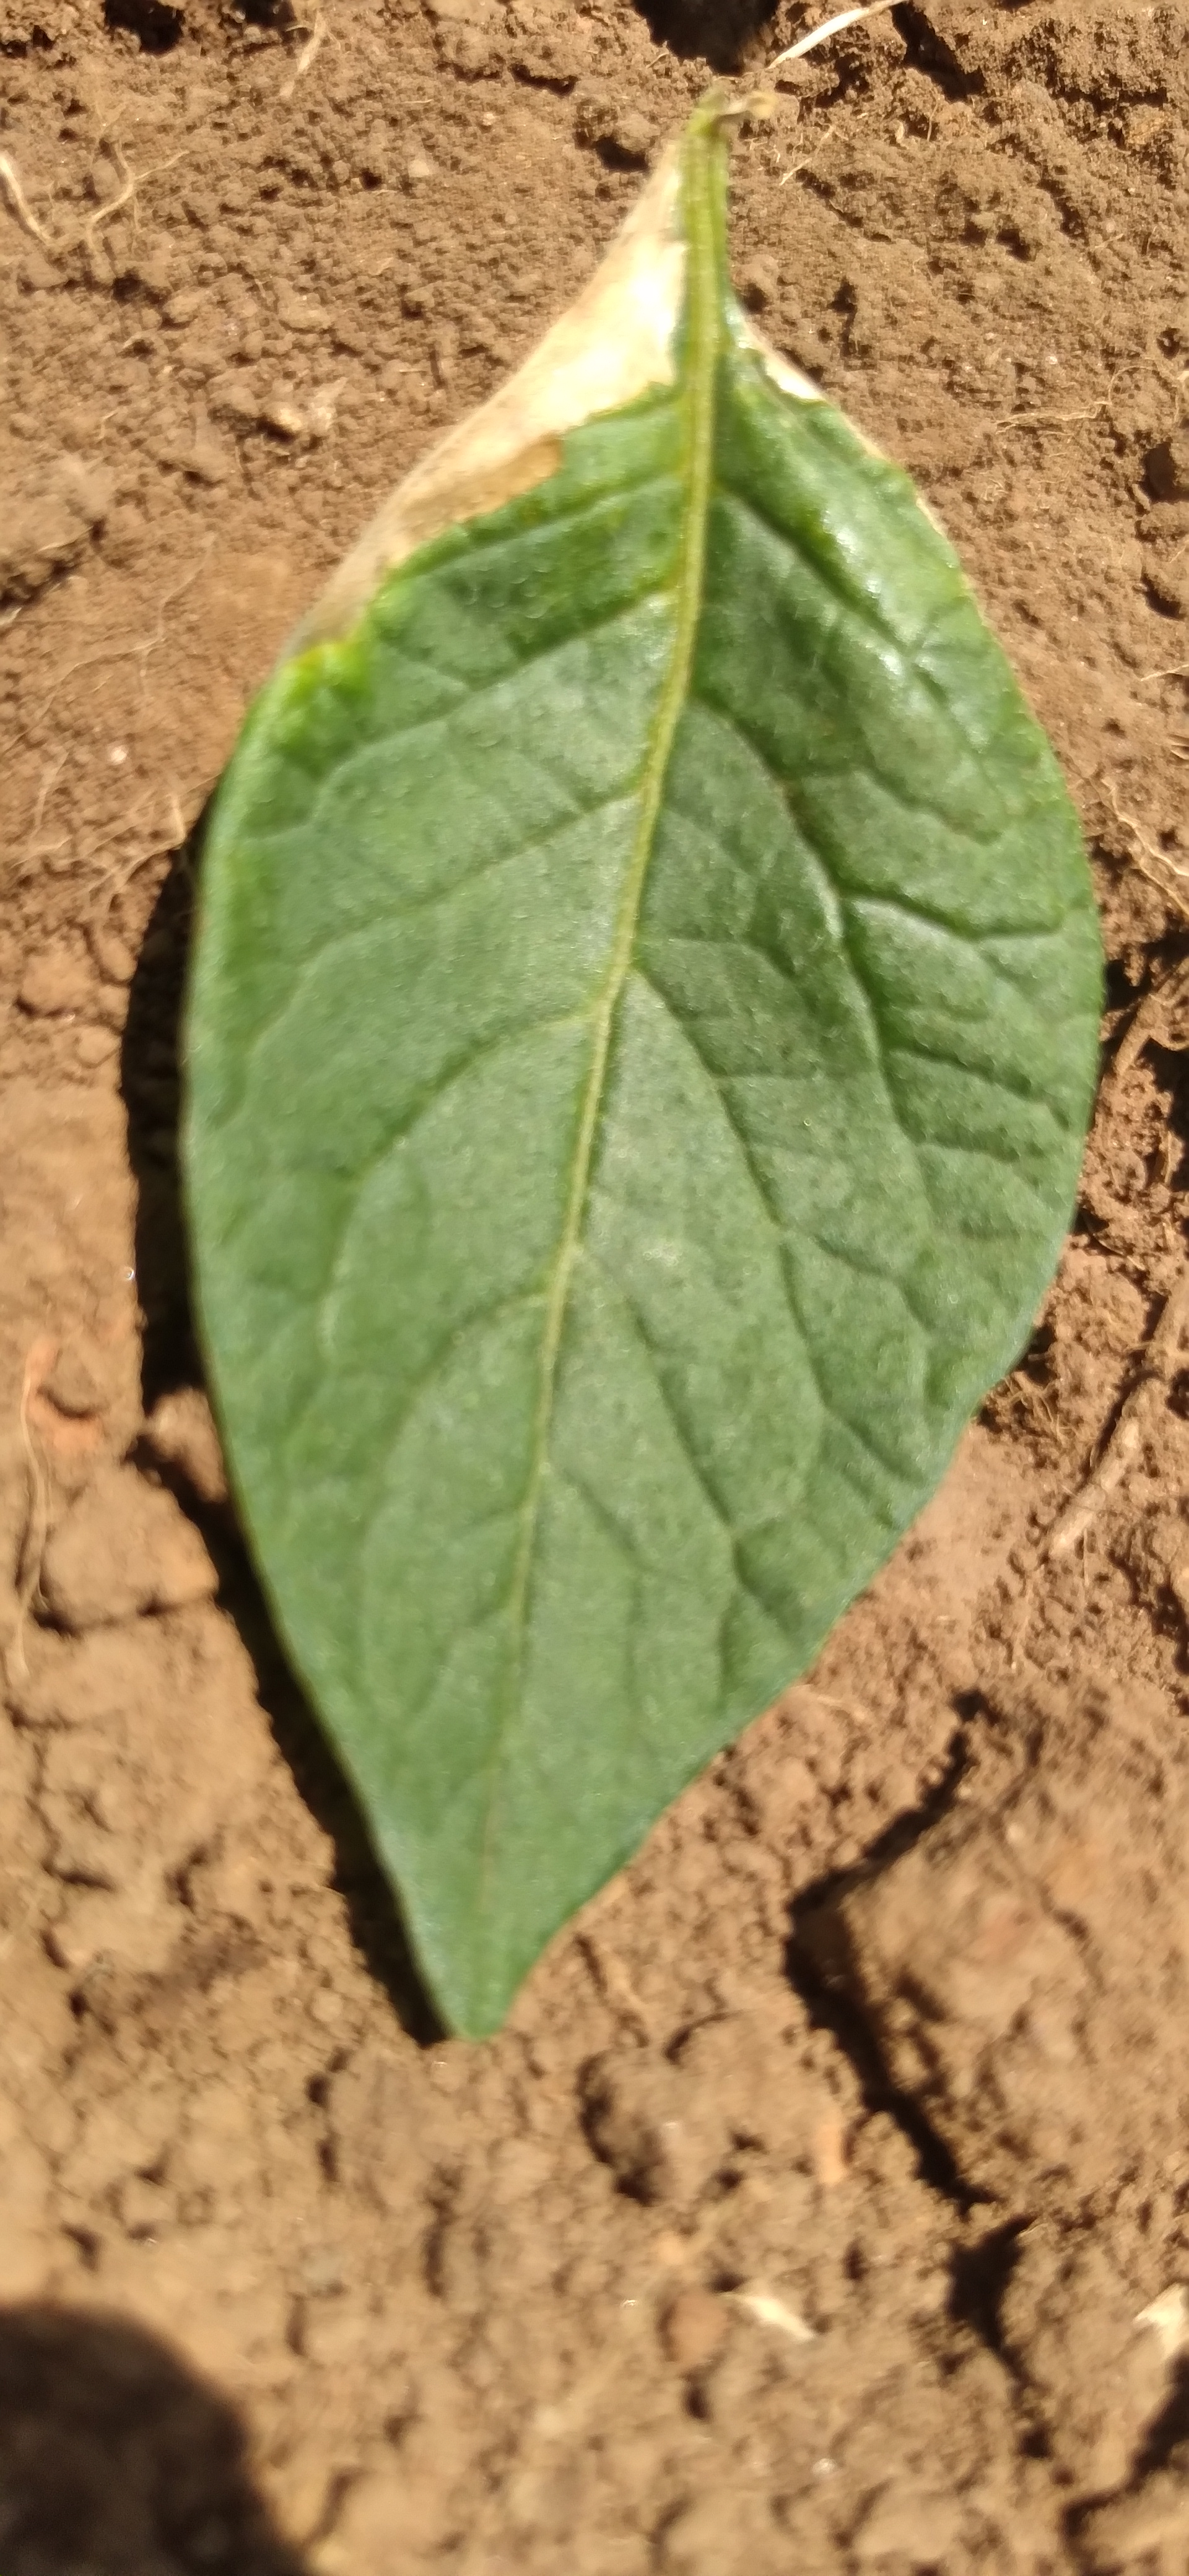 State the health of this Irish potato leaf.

early blight
